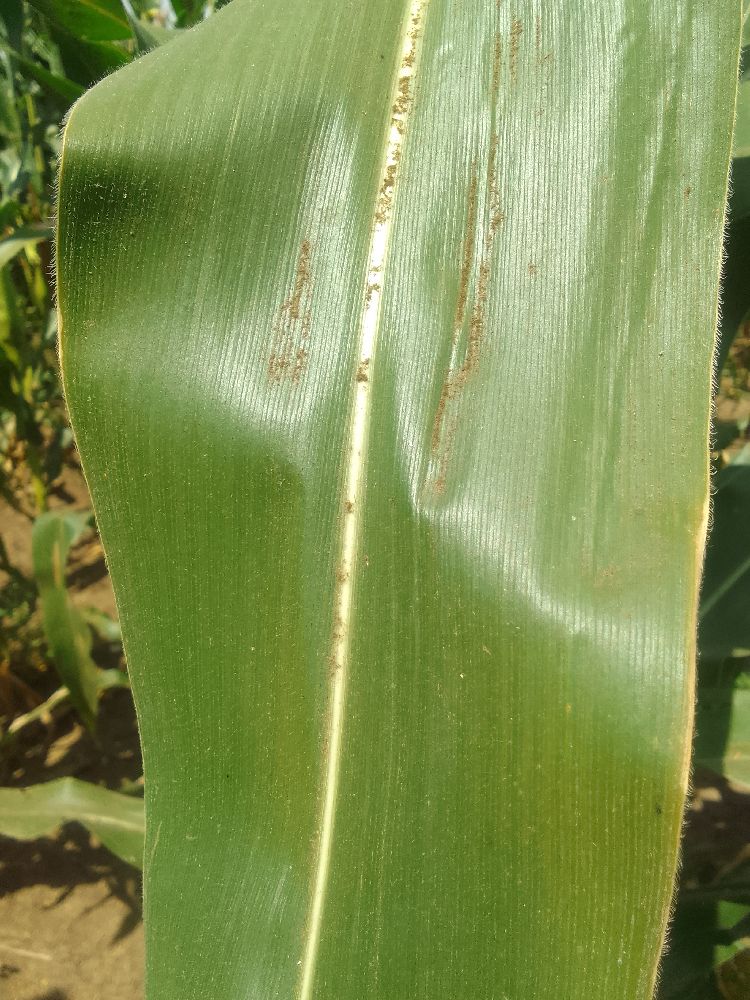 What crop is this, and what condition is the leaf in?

maize, healthy
